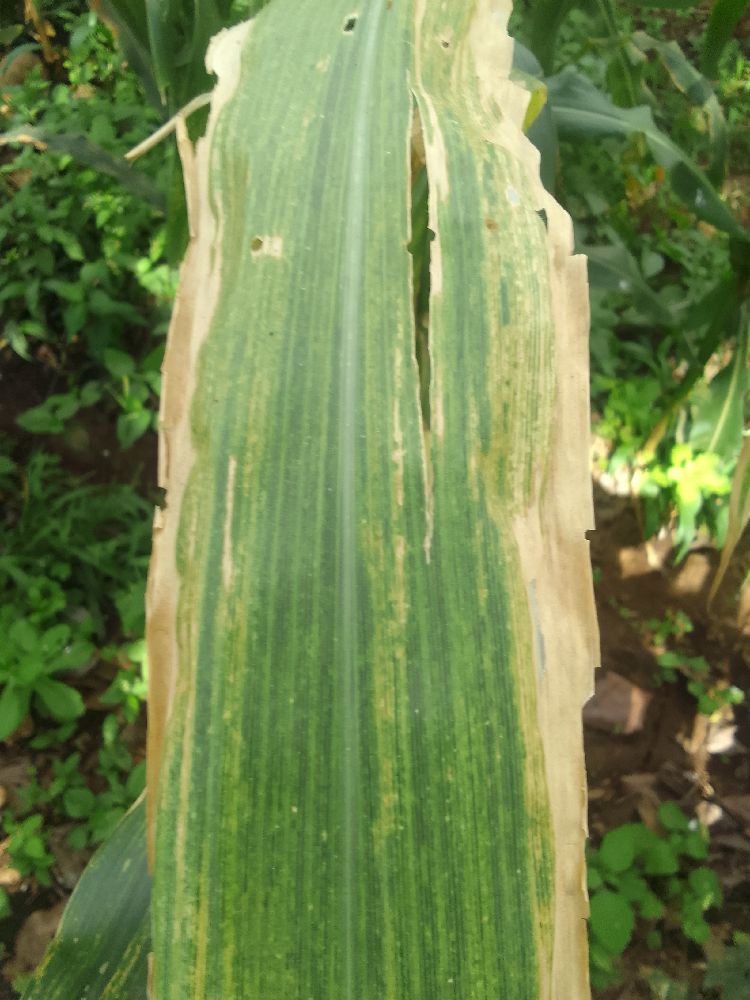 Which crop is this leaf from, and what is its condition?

maize, maize lethal necrosis
